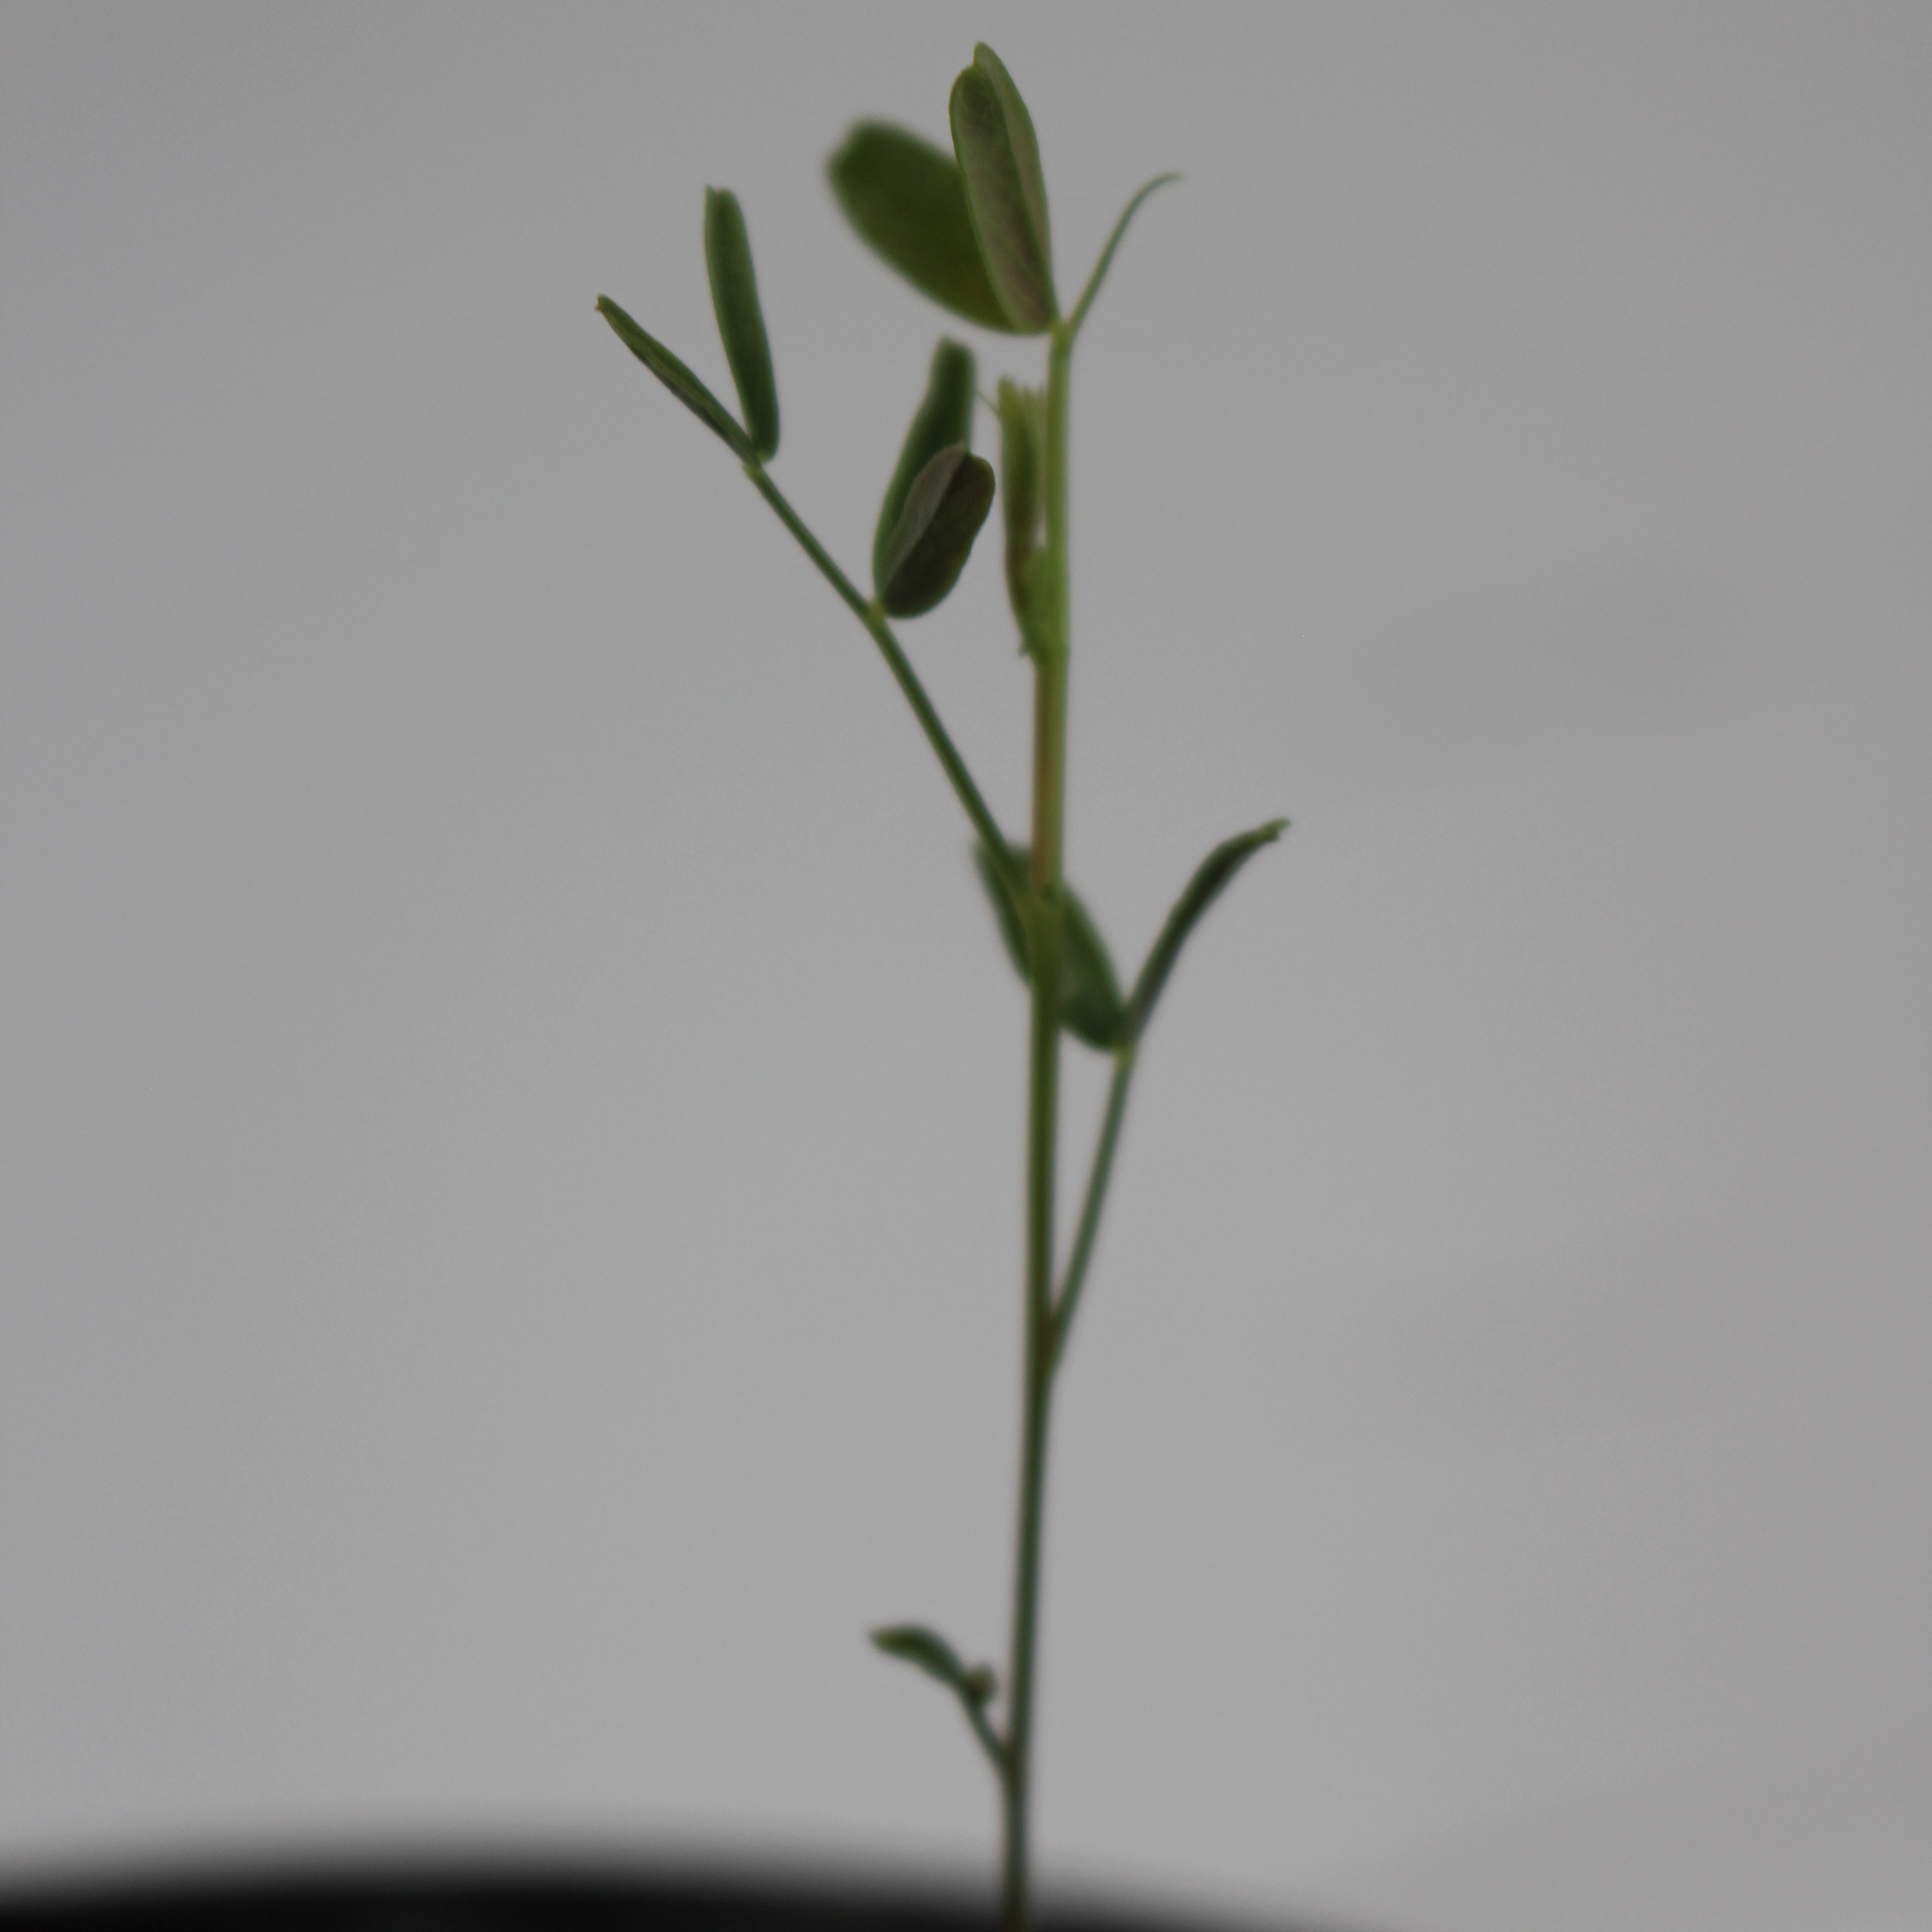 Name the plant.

Vicia sativa
